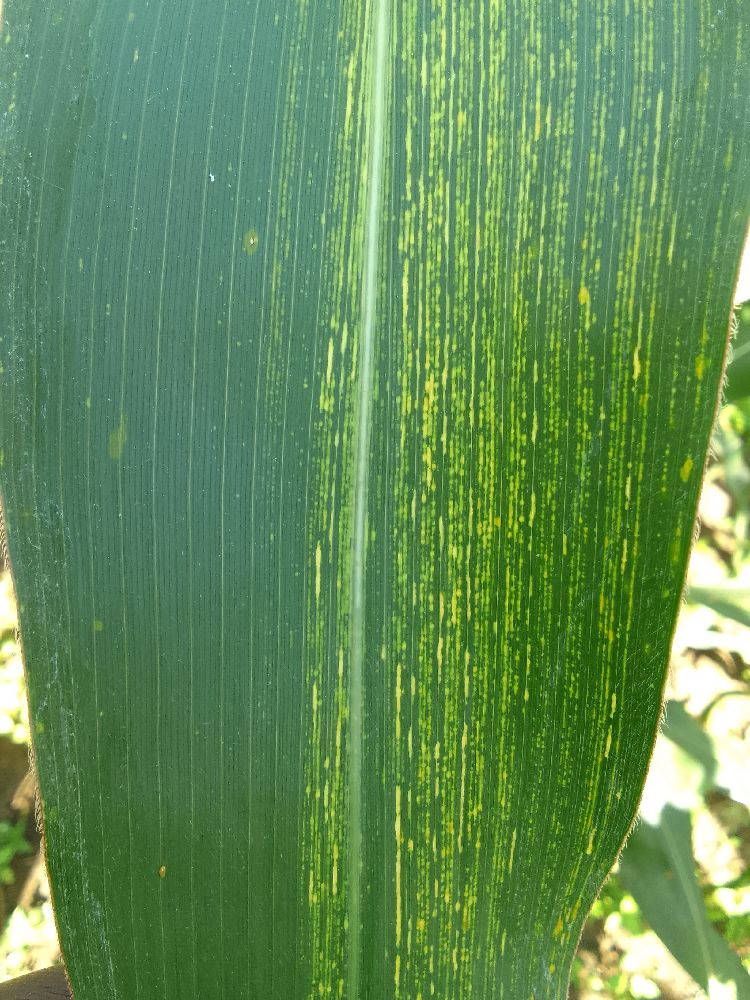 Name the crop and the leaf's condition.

maize, maize streak virus
